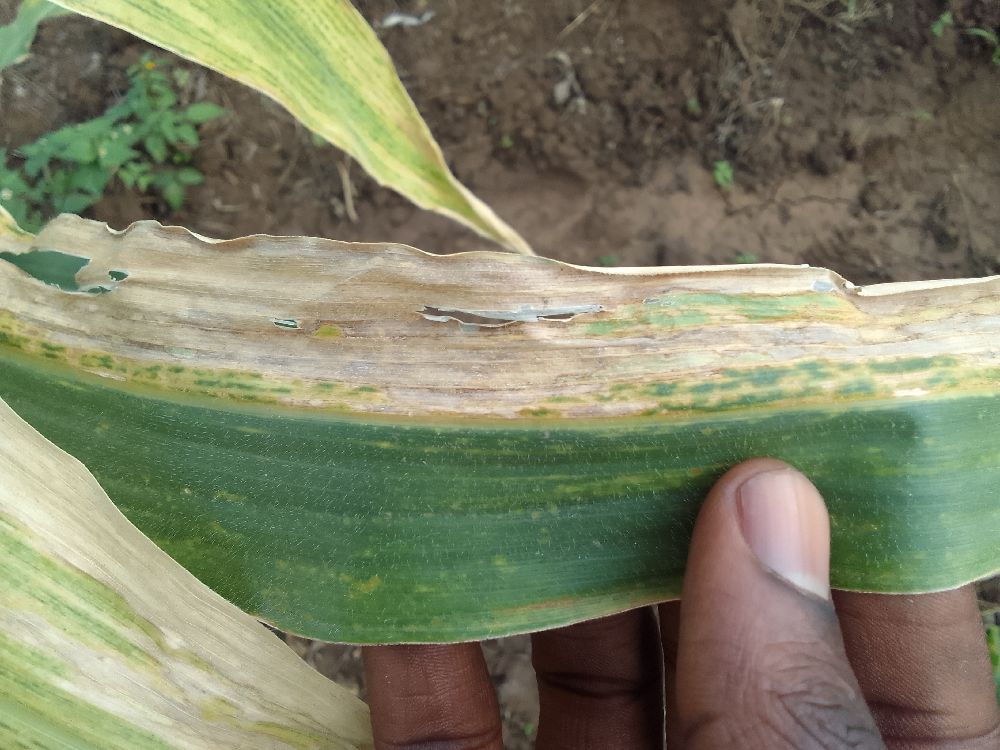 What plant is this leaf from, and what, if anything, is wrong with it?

maize, maize lethal necrosis
